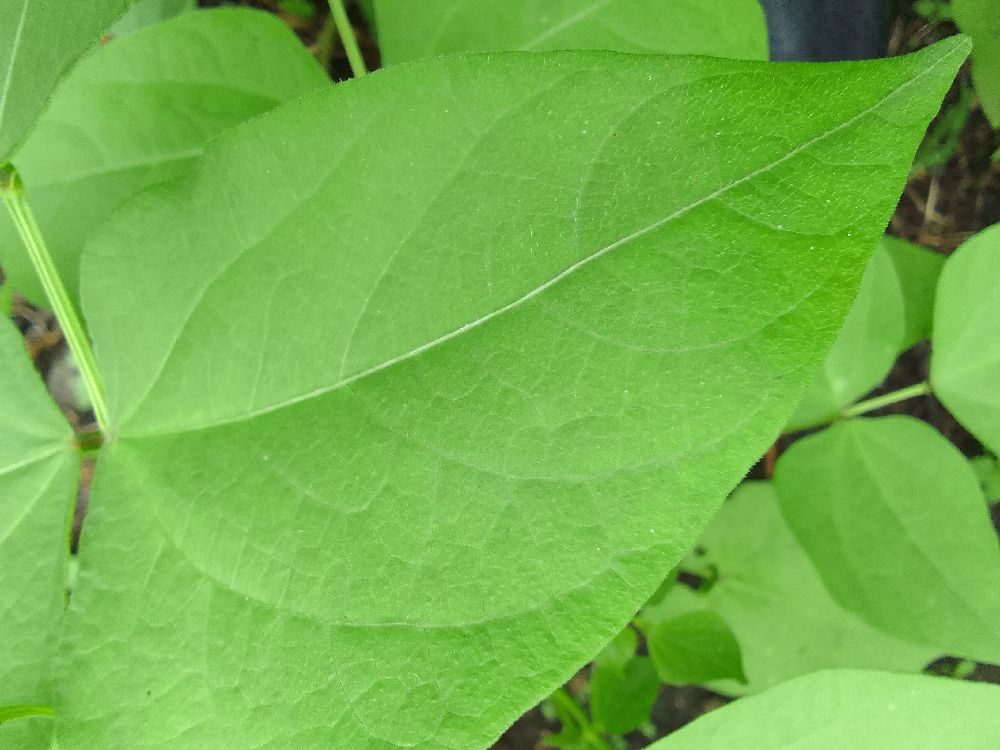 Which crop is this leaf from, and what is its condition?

common bean, healthy
